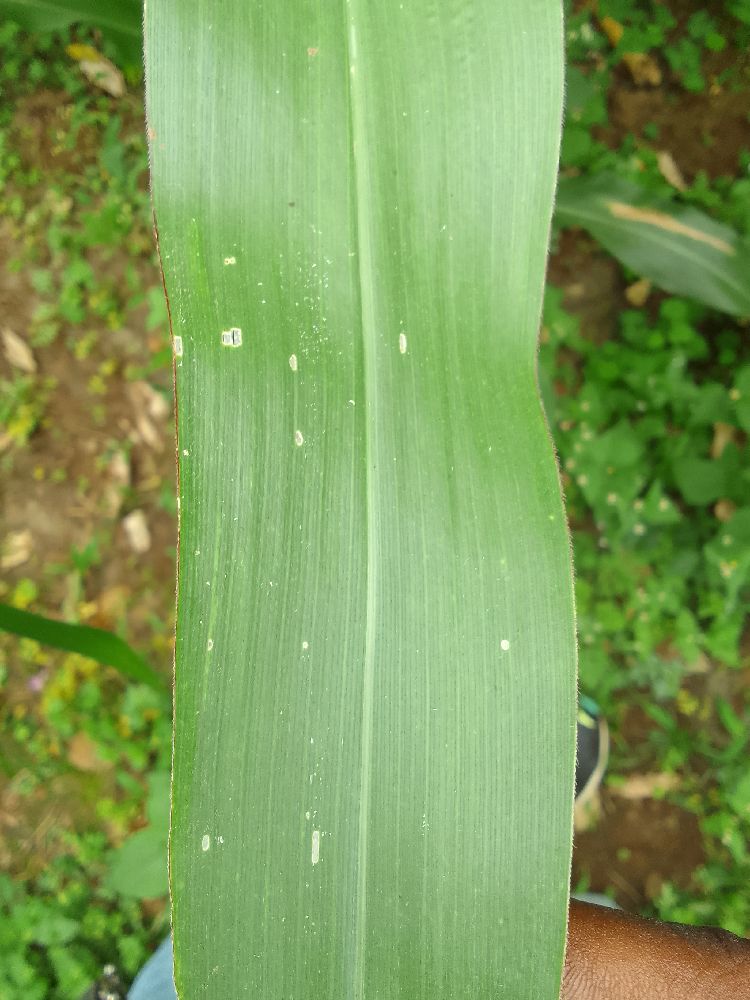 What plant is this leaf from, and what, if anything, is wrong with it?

maize, healthy
